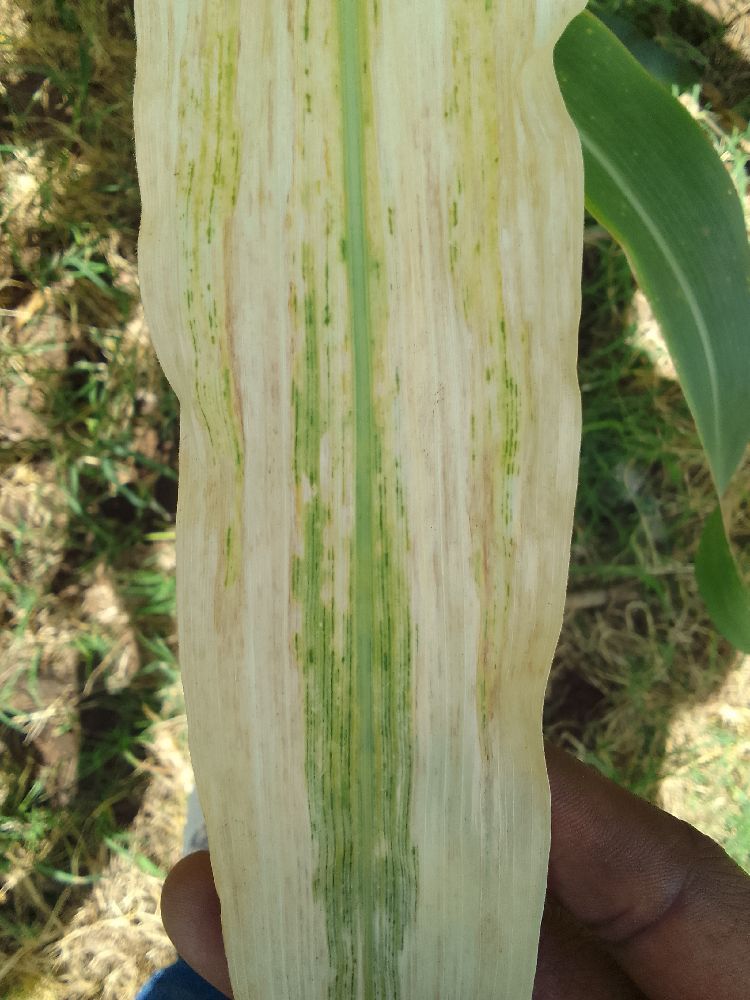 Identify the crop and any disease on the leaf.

maize, maize lethal necrosis
